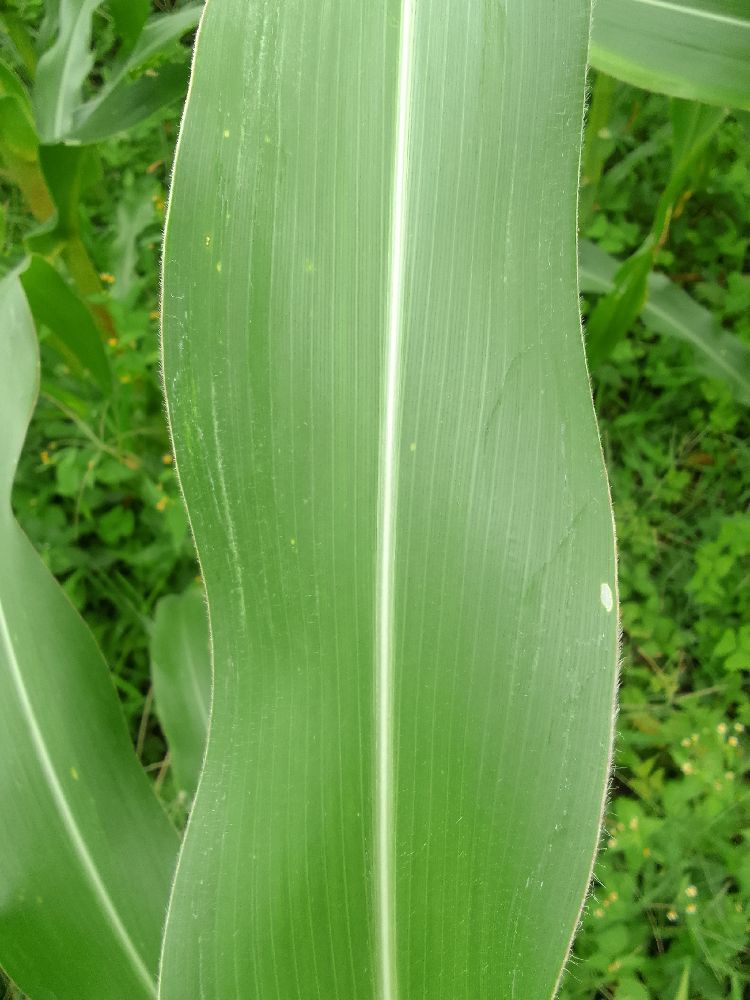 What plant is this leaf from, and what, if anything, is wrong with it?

maize, healthy
